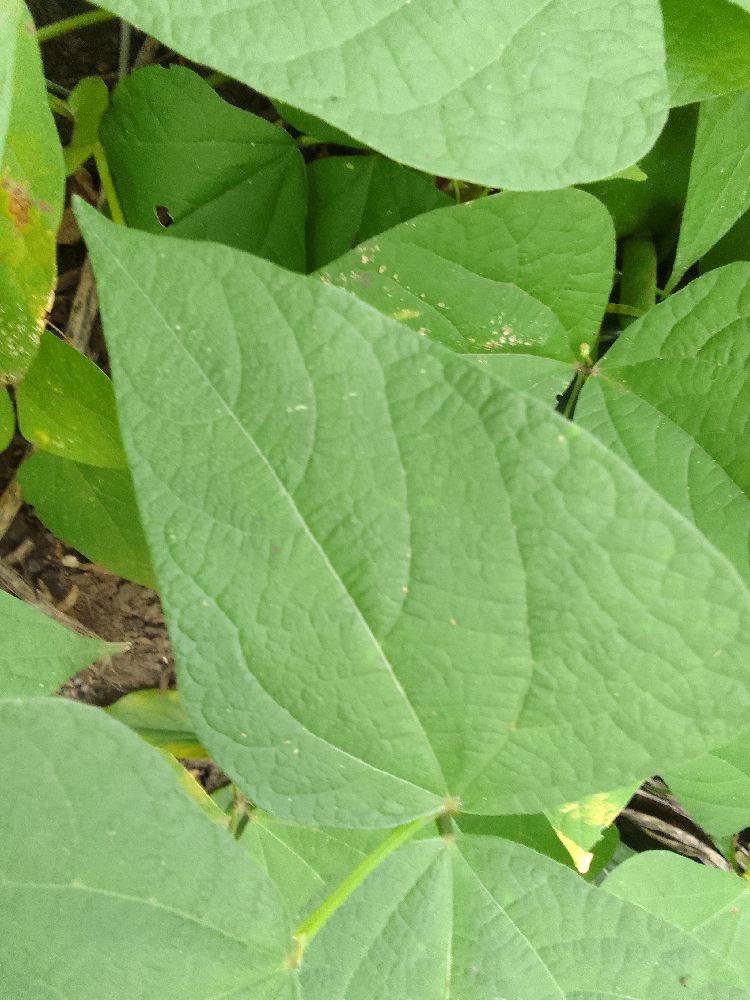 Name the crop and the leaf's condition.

common bean, healthy
